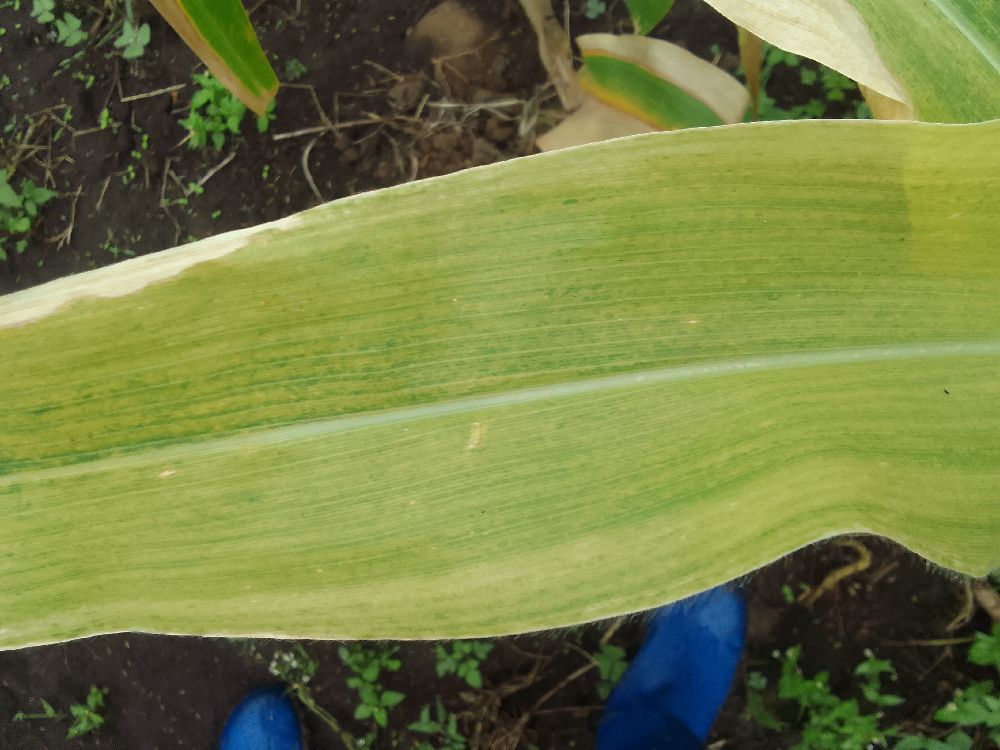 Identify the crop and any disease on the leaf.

maize, maize lethal necrosis
